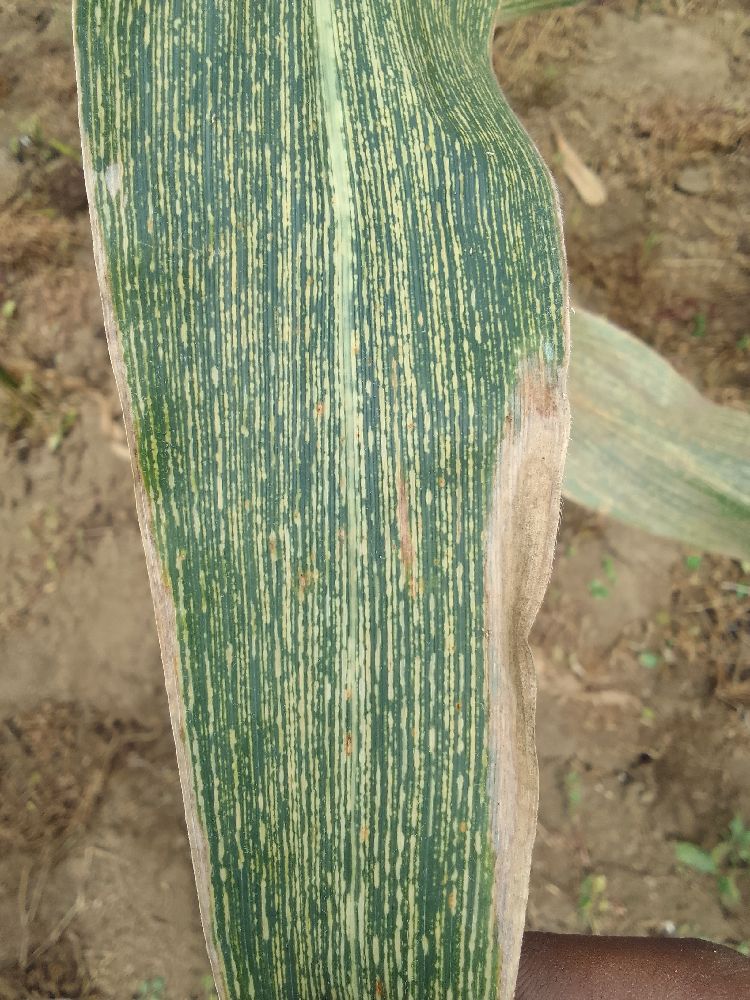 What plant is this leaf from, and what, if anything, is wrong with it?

maize, maize streak virus
